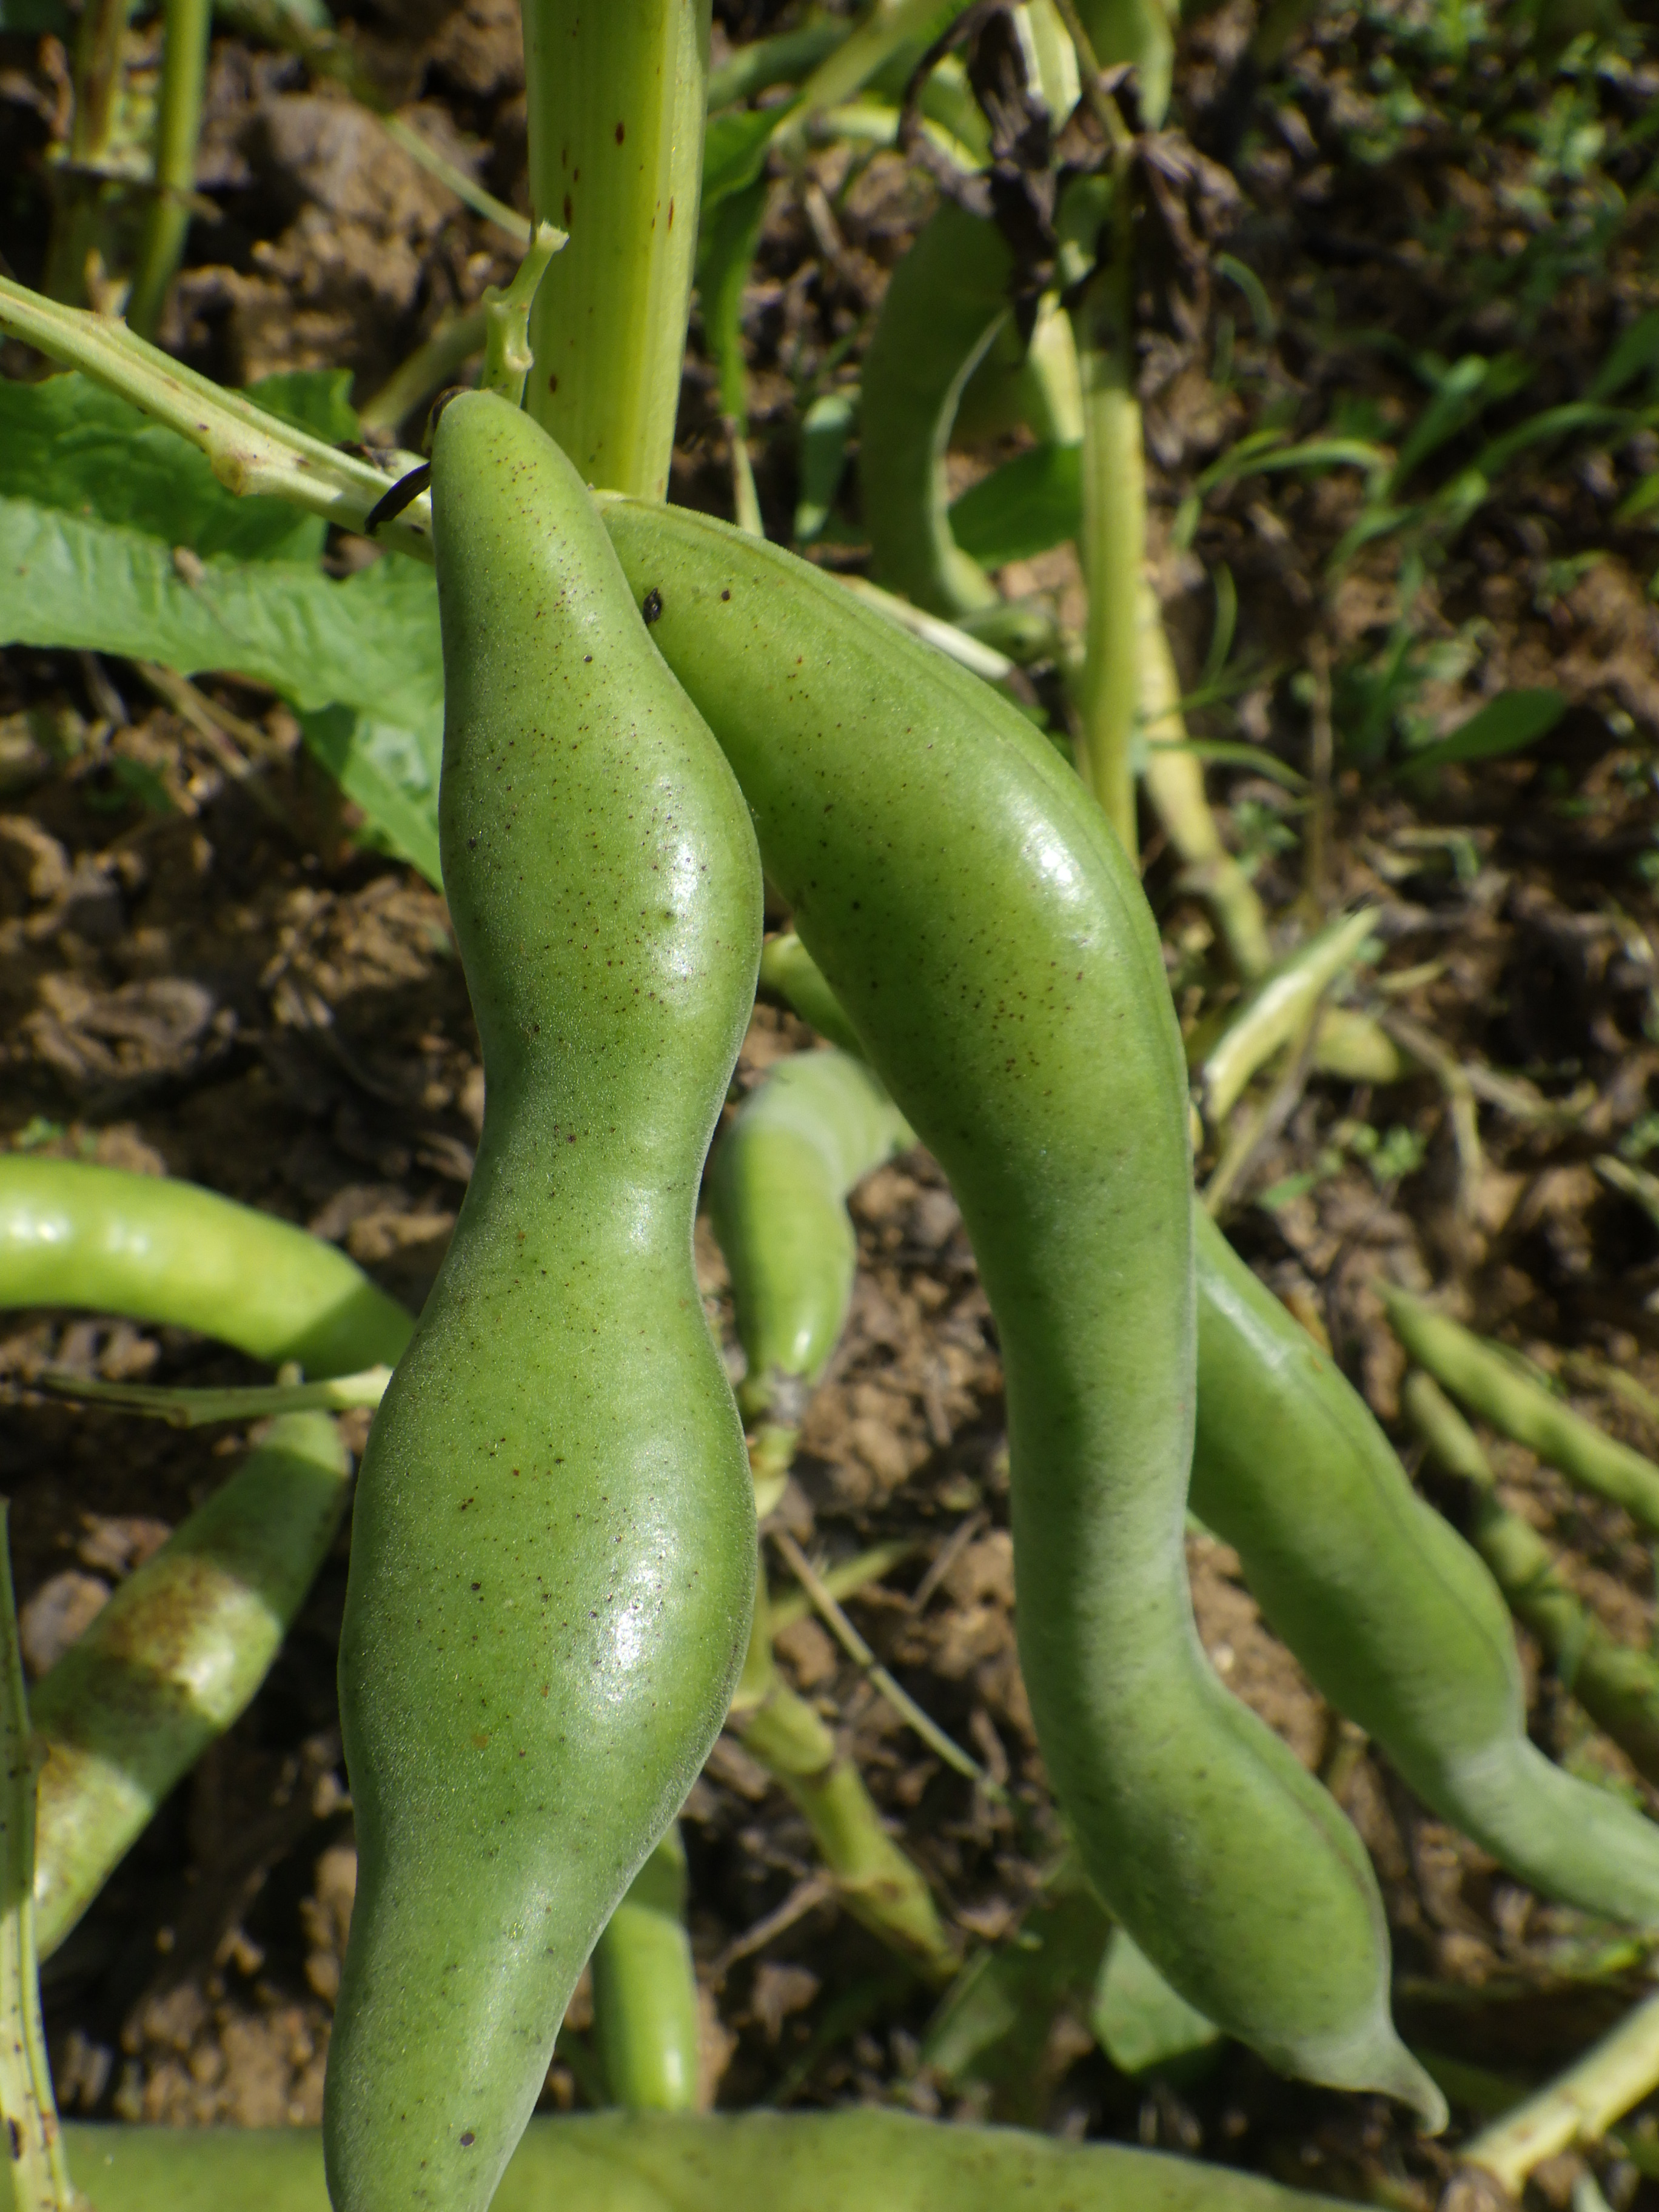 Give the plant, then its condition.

faba bean, healthy
